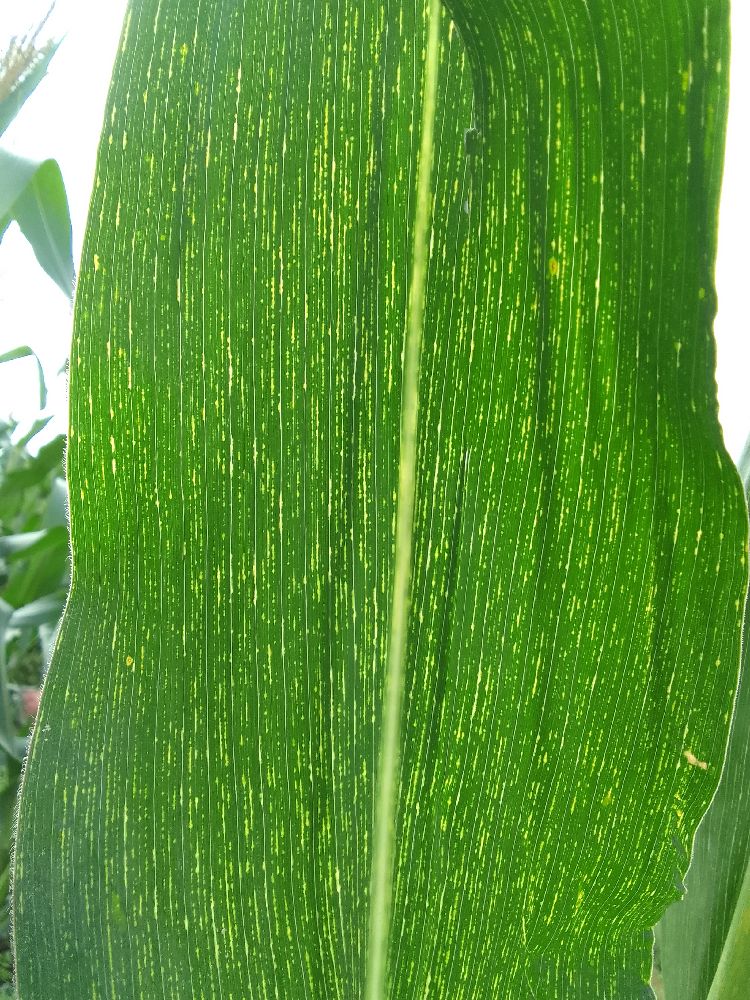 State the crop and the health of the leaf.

maize, maize streak virus
